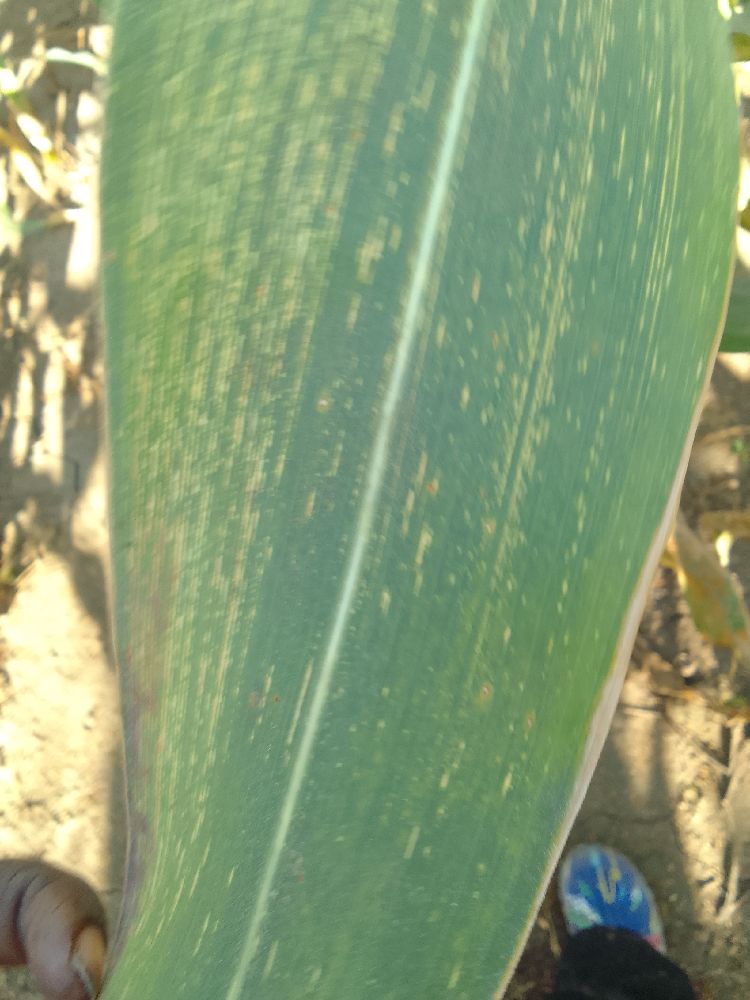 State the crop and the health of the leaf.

maize, maize streak virus
